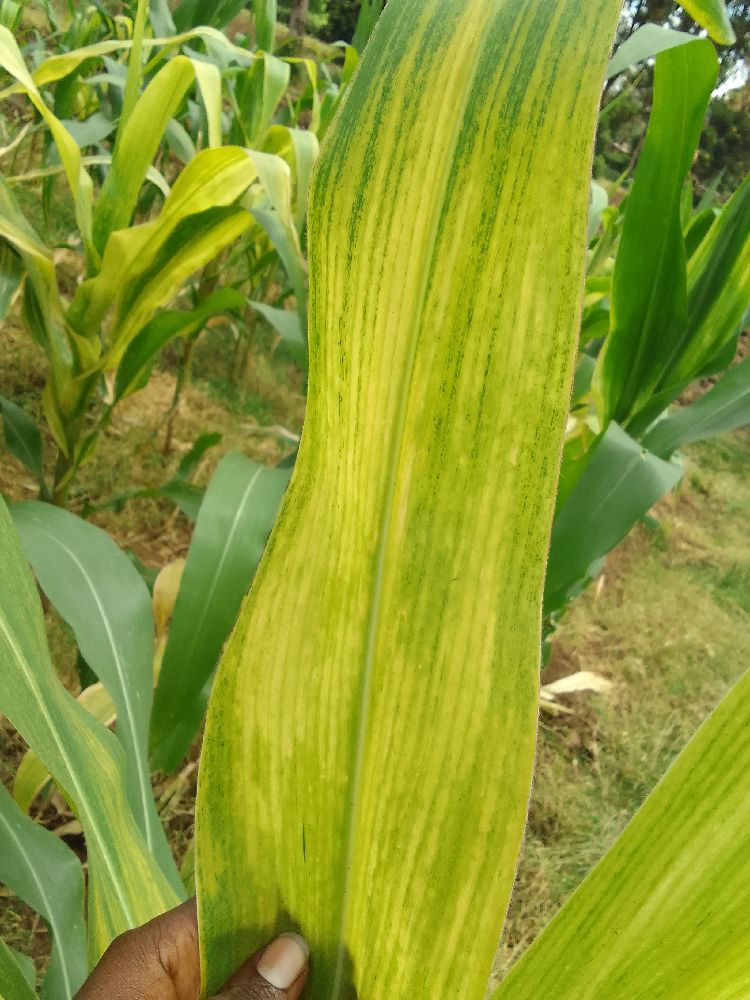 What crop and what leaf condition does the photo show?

maize, maize lethal necrosis
